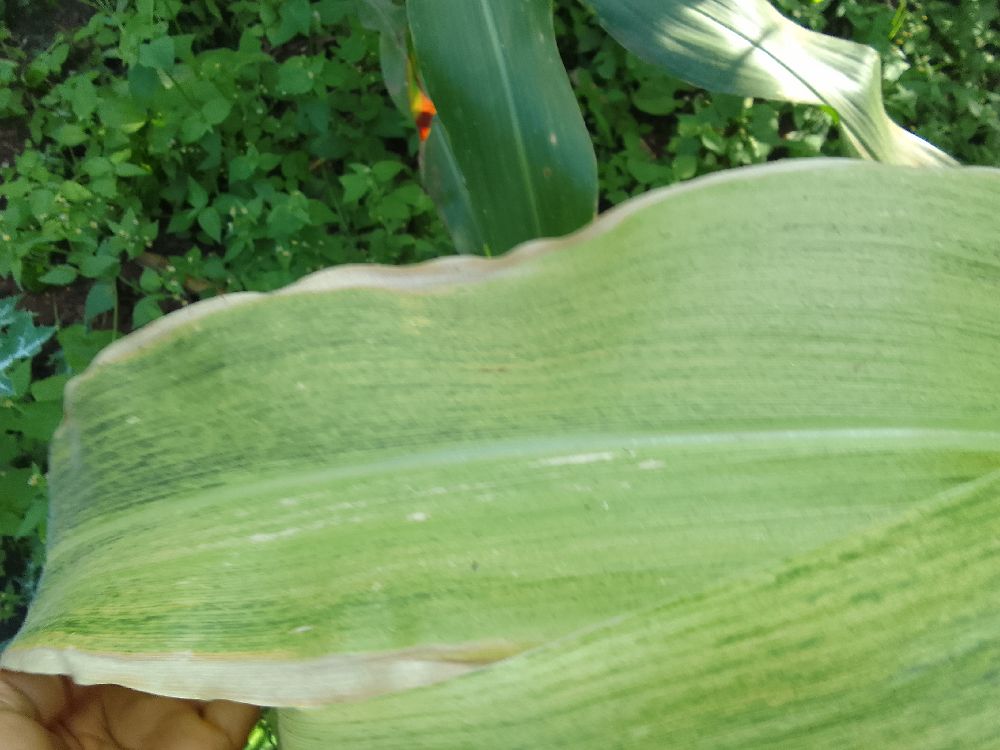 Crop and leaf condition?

maize, maize lethal necrosis
